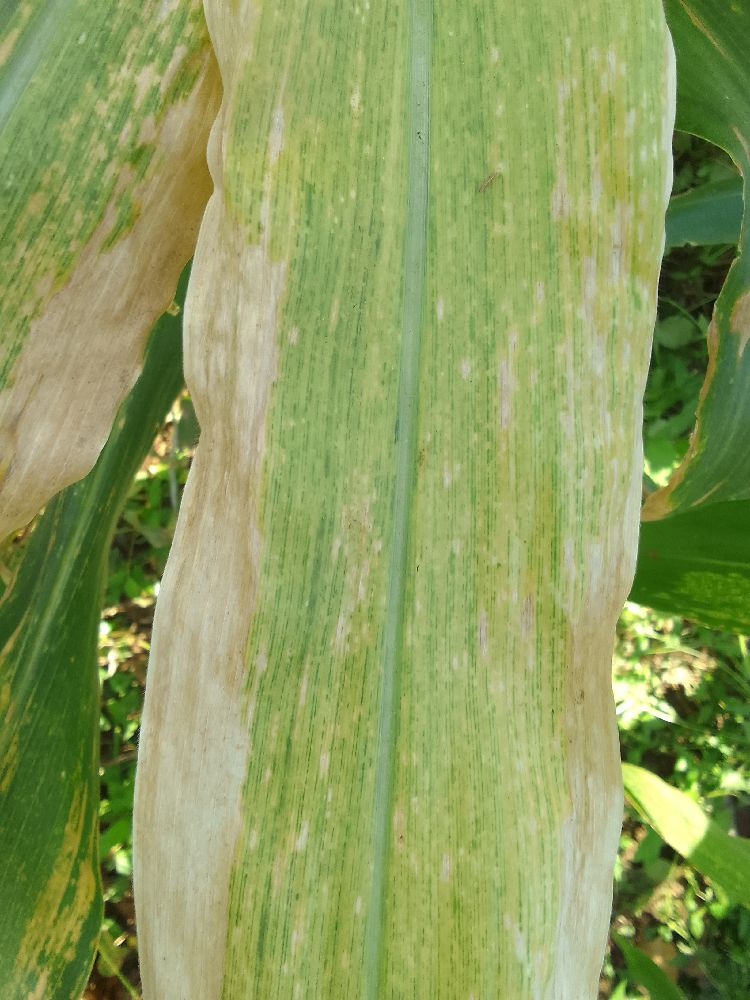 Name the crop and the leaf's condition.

maize, maize lethal necrosis
